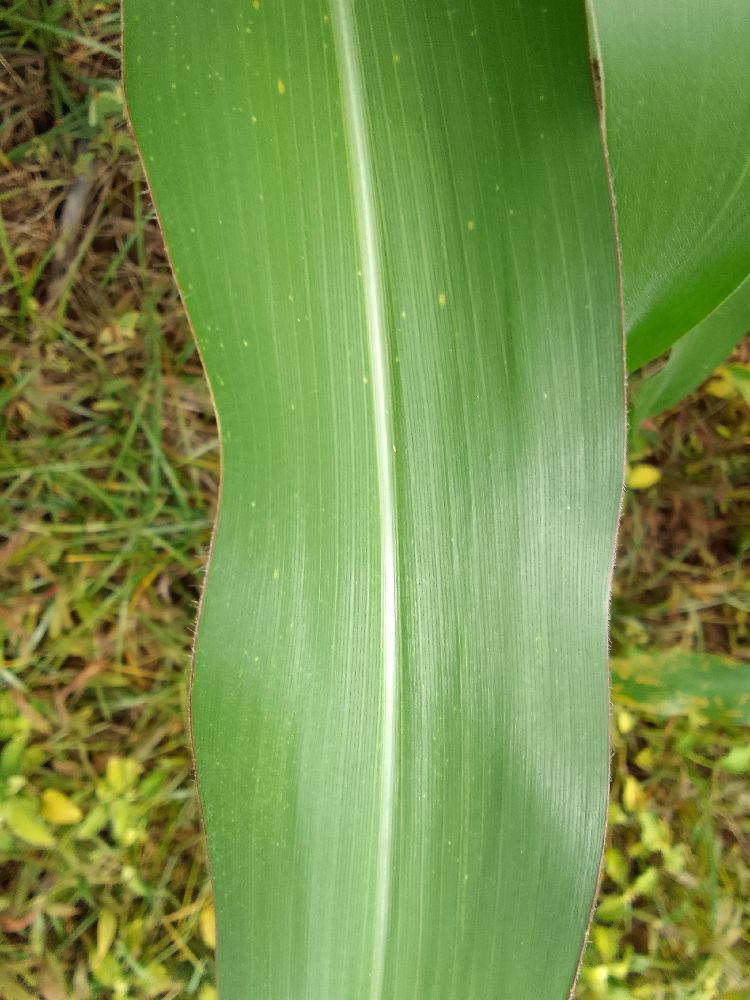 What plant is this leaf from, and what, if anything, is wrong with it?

maize, healthy
